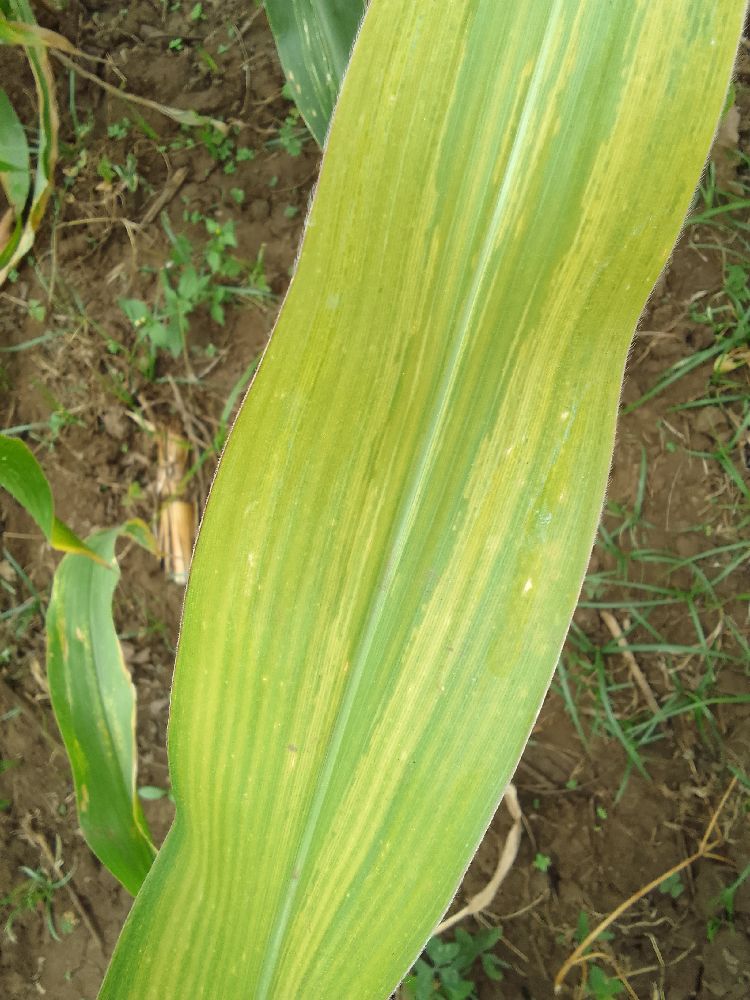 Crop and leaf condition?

maize, maize lethal necrosis
